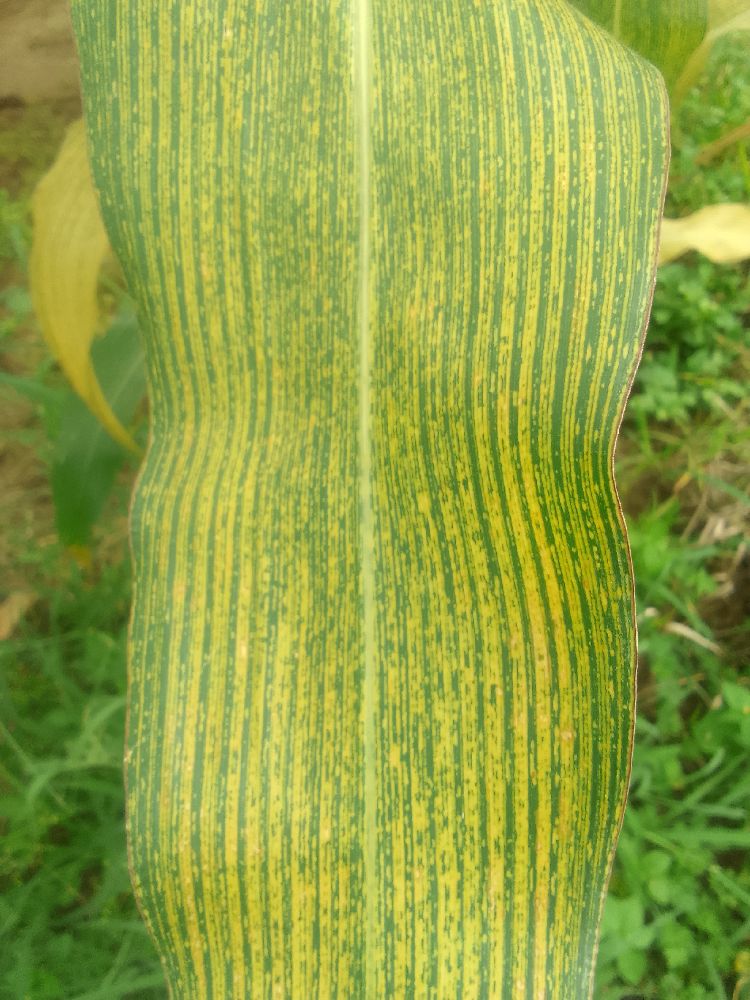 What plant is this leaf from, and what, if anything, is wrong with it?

maize, maize streak virus
